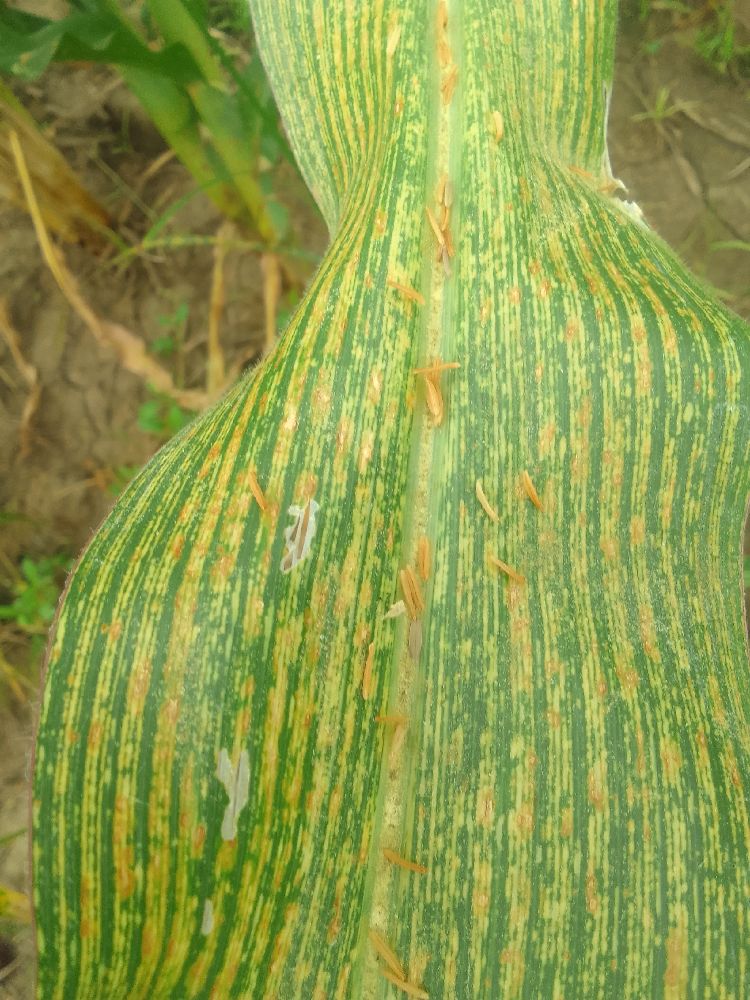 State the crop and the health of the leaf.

maize, maize streak virus
